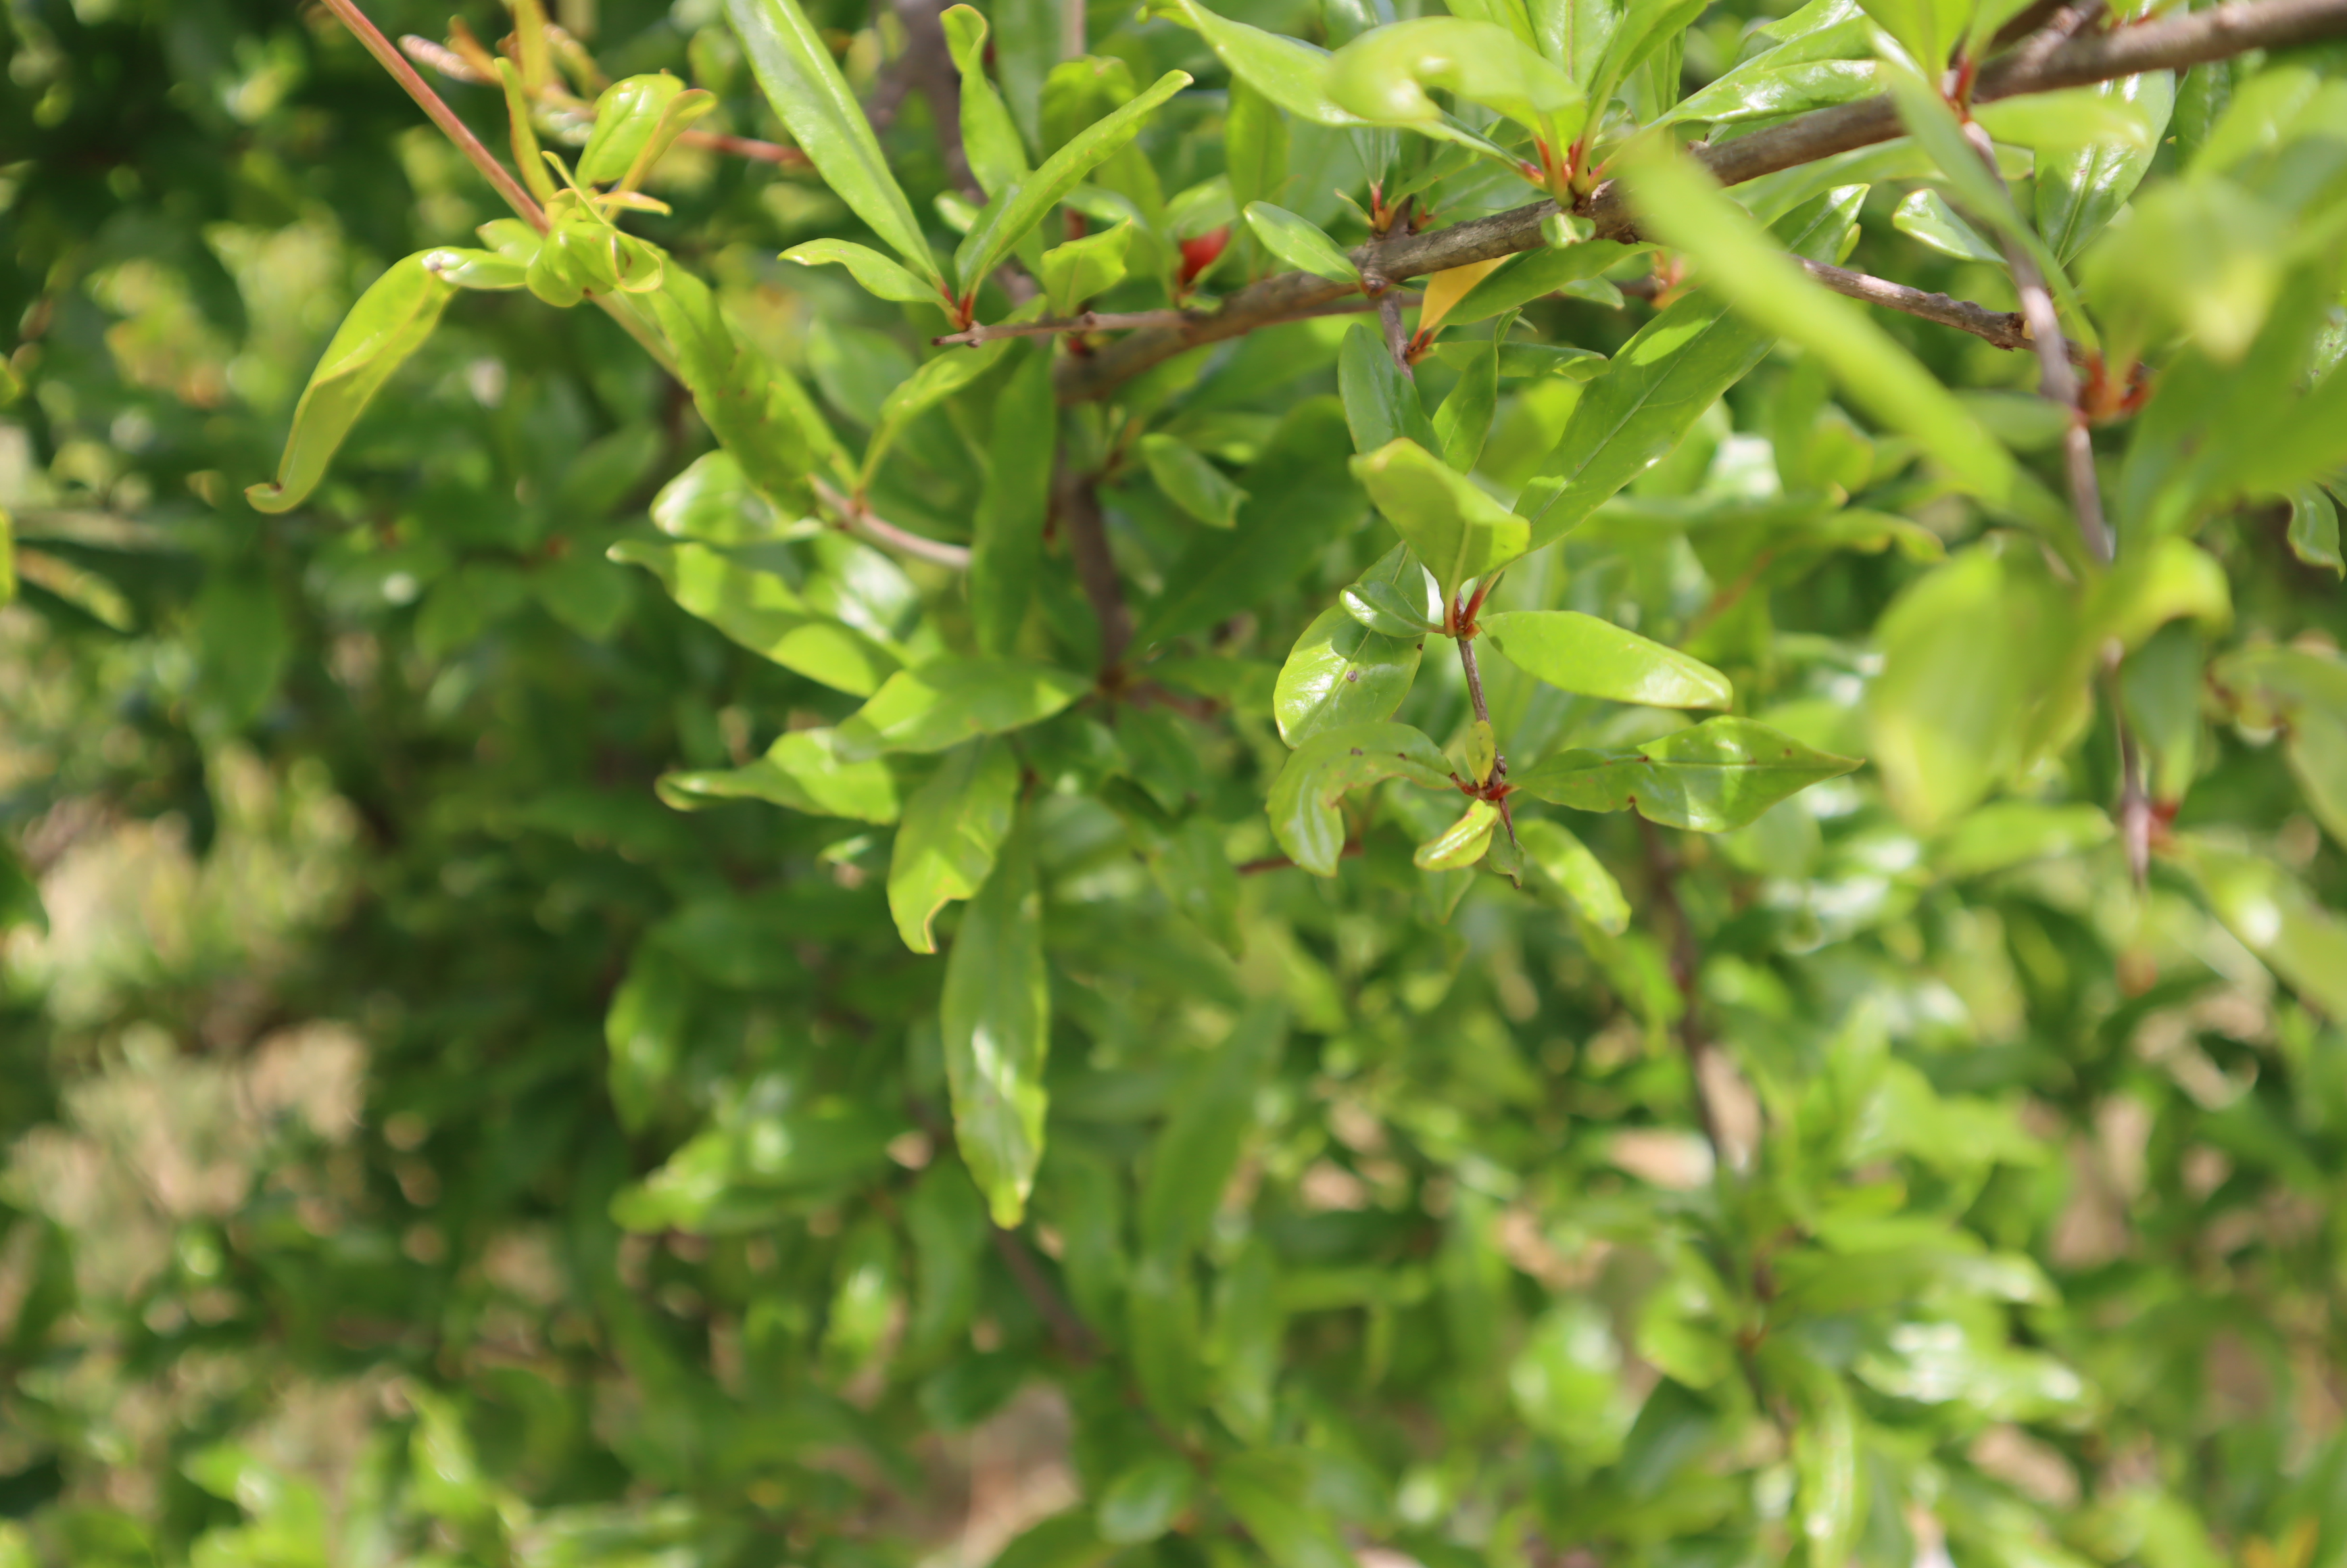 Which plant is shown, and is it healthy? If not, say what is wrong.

pomegranate, aphids, coniella granati
